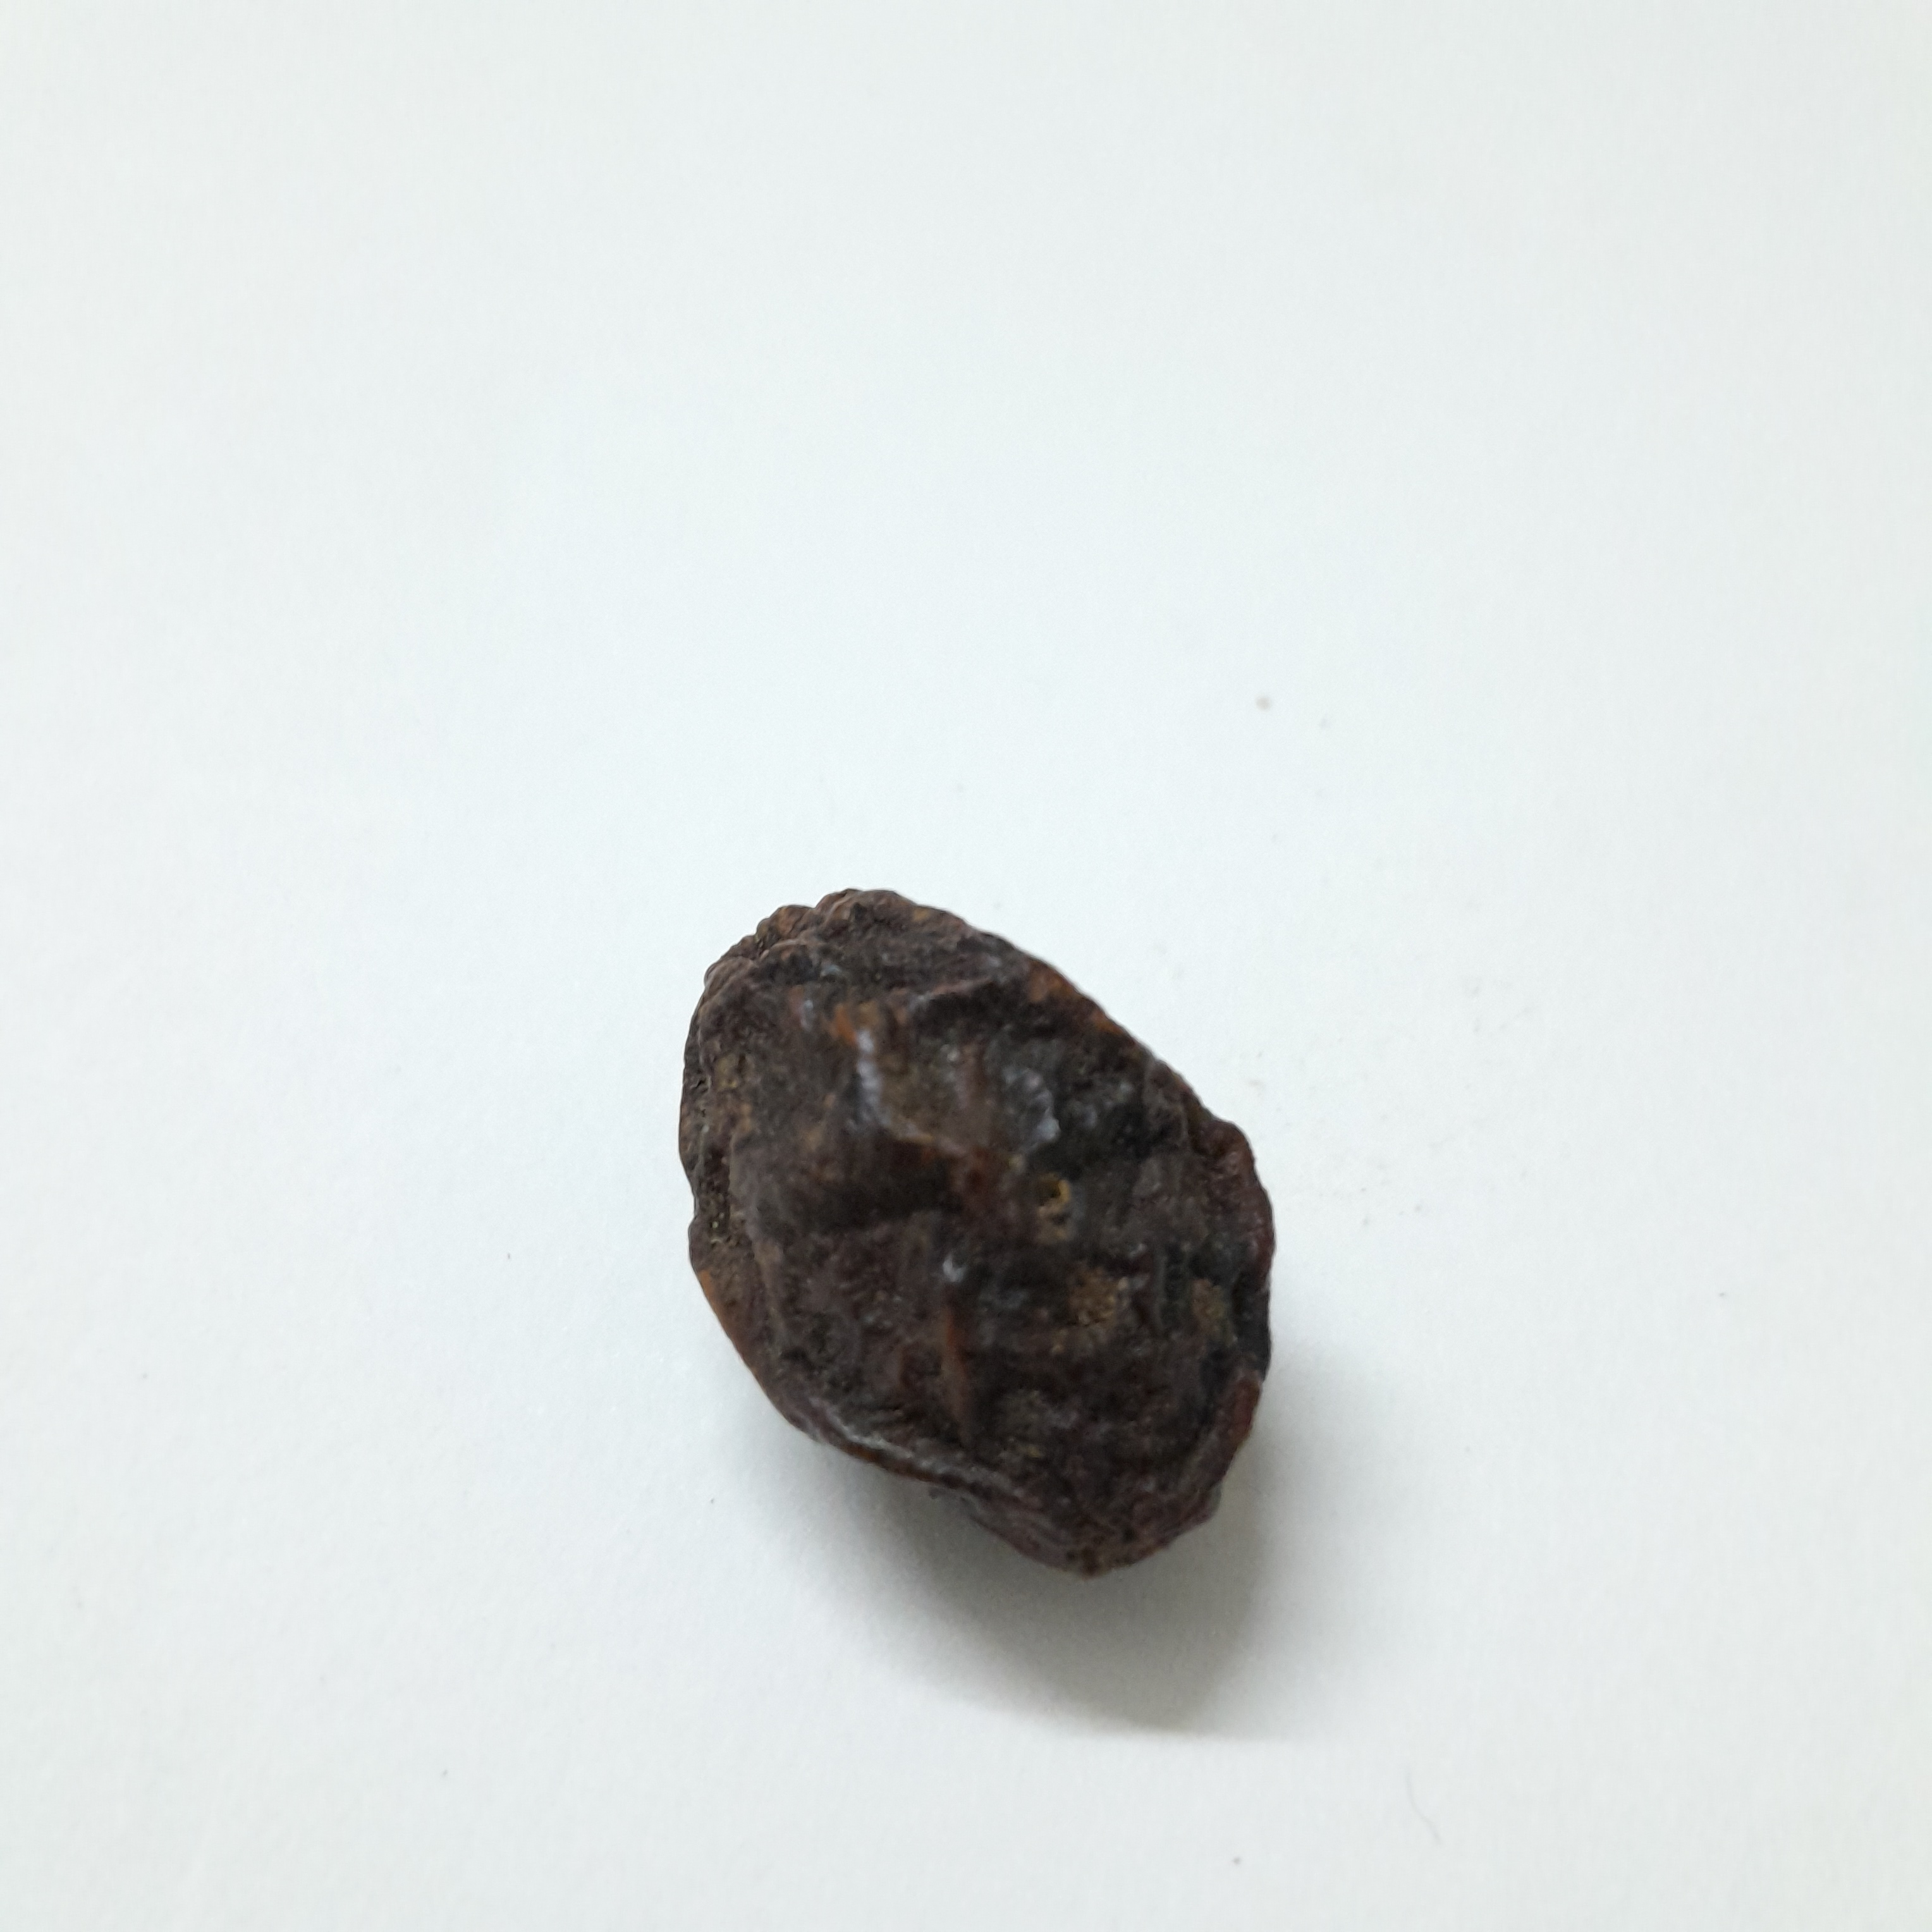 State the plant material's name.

kadukharik
